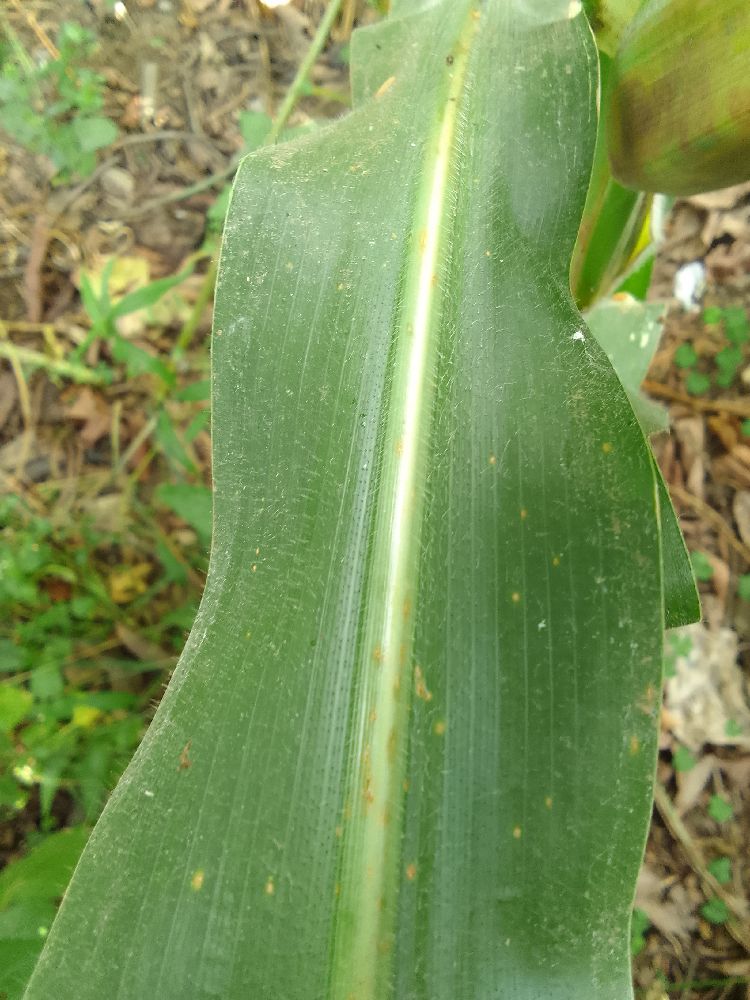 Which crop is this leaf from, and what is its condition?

maize, healthy
